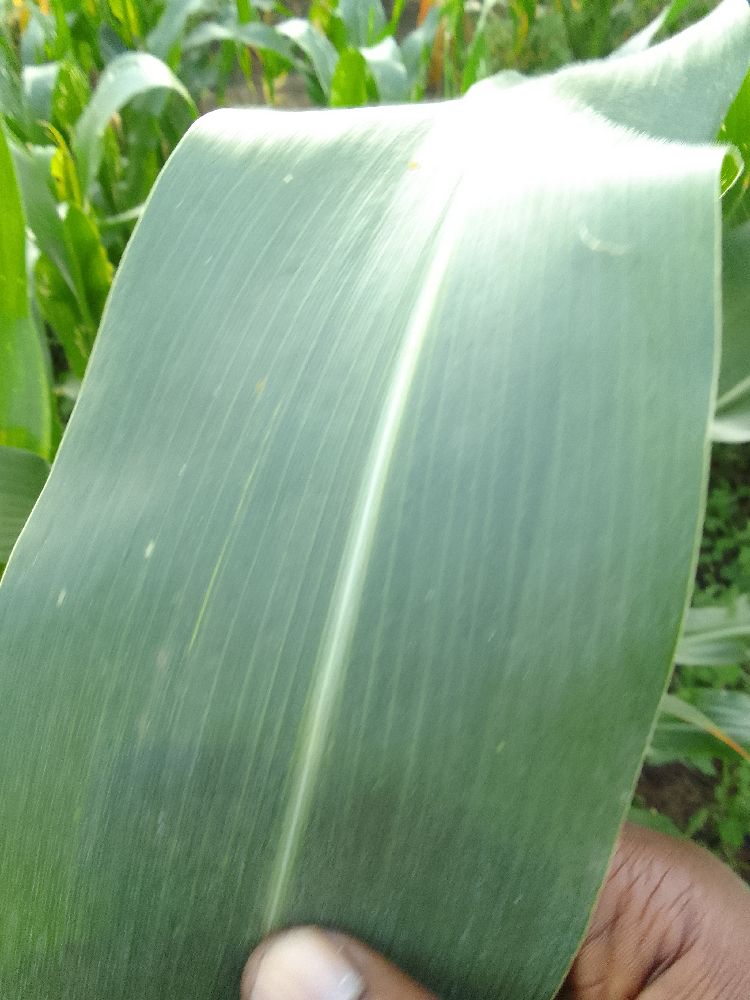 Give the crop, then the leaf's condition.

maize, healthy
